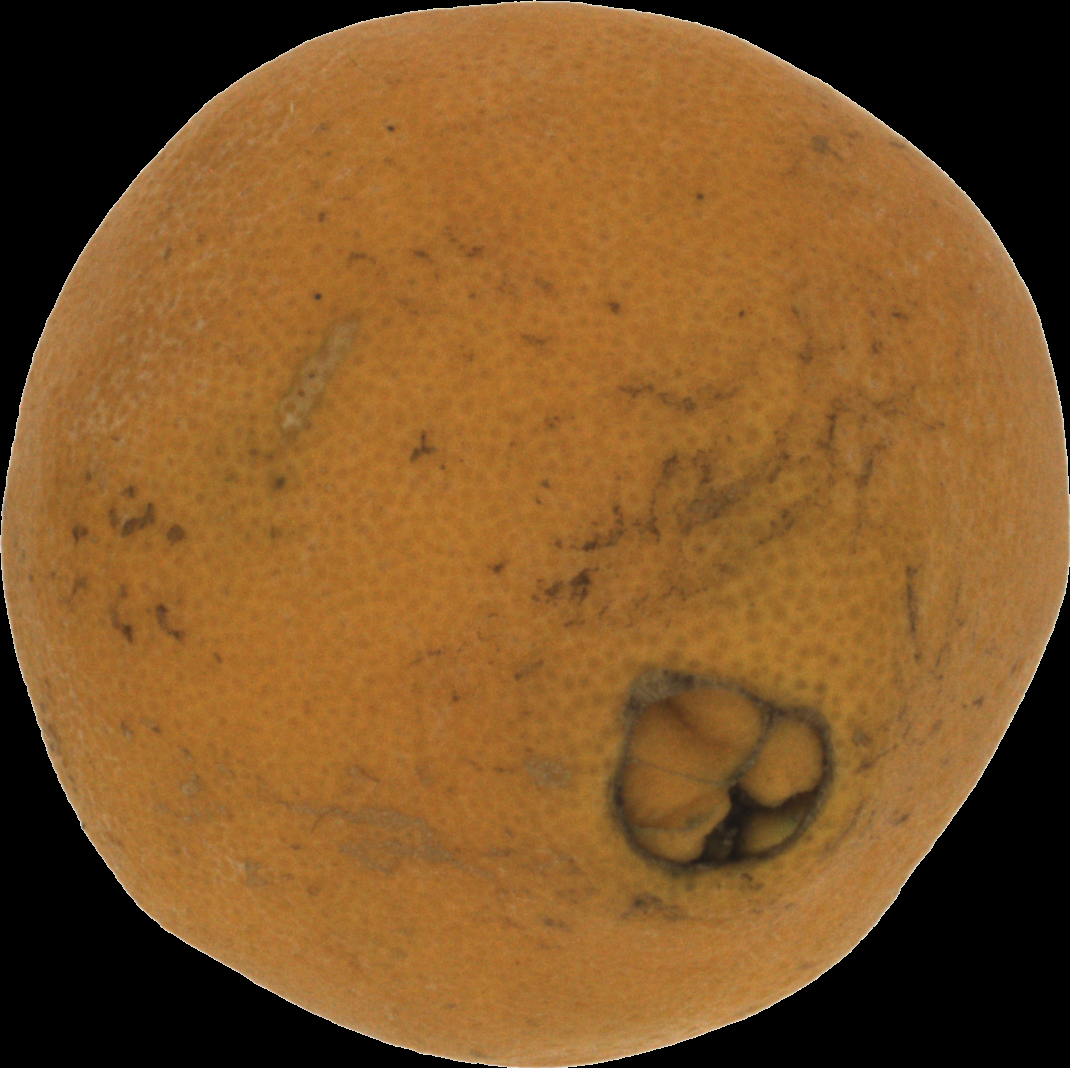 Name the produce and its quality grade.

orange, bad
